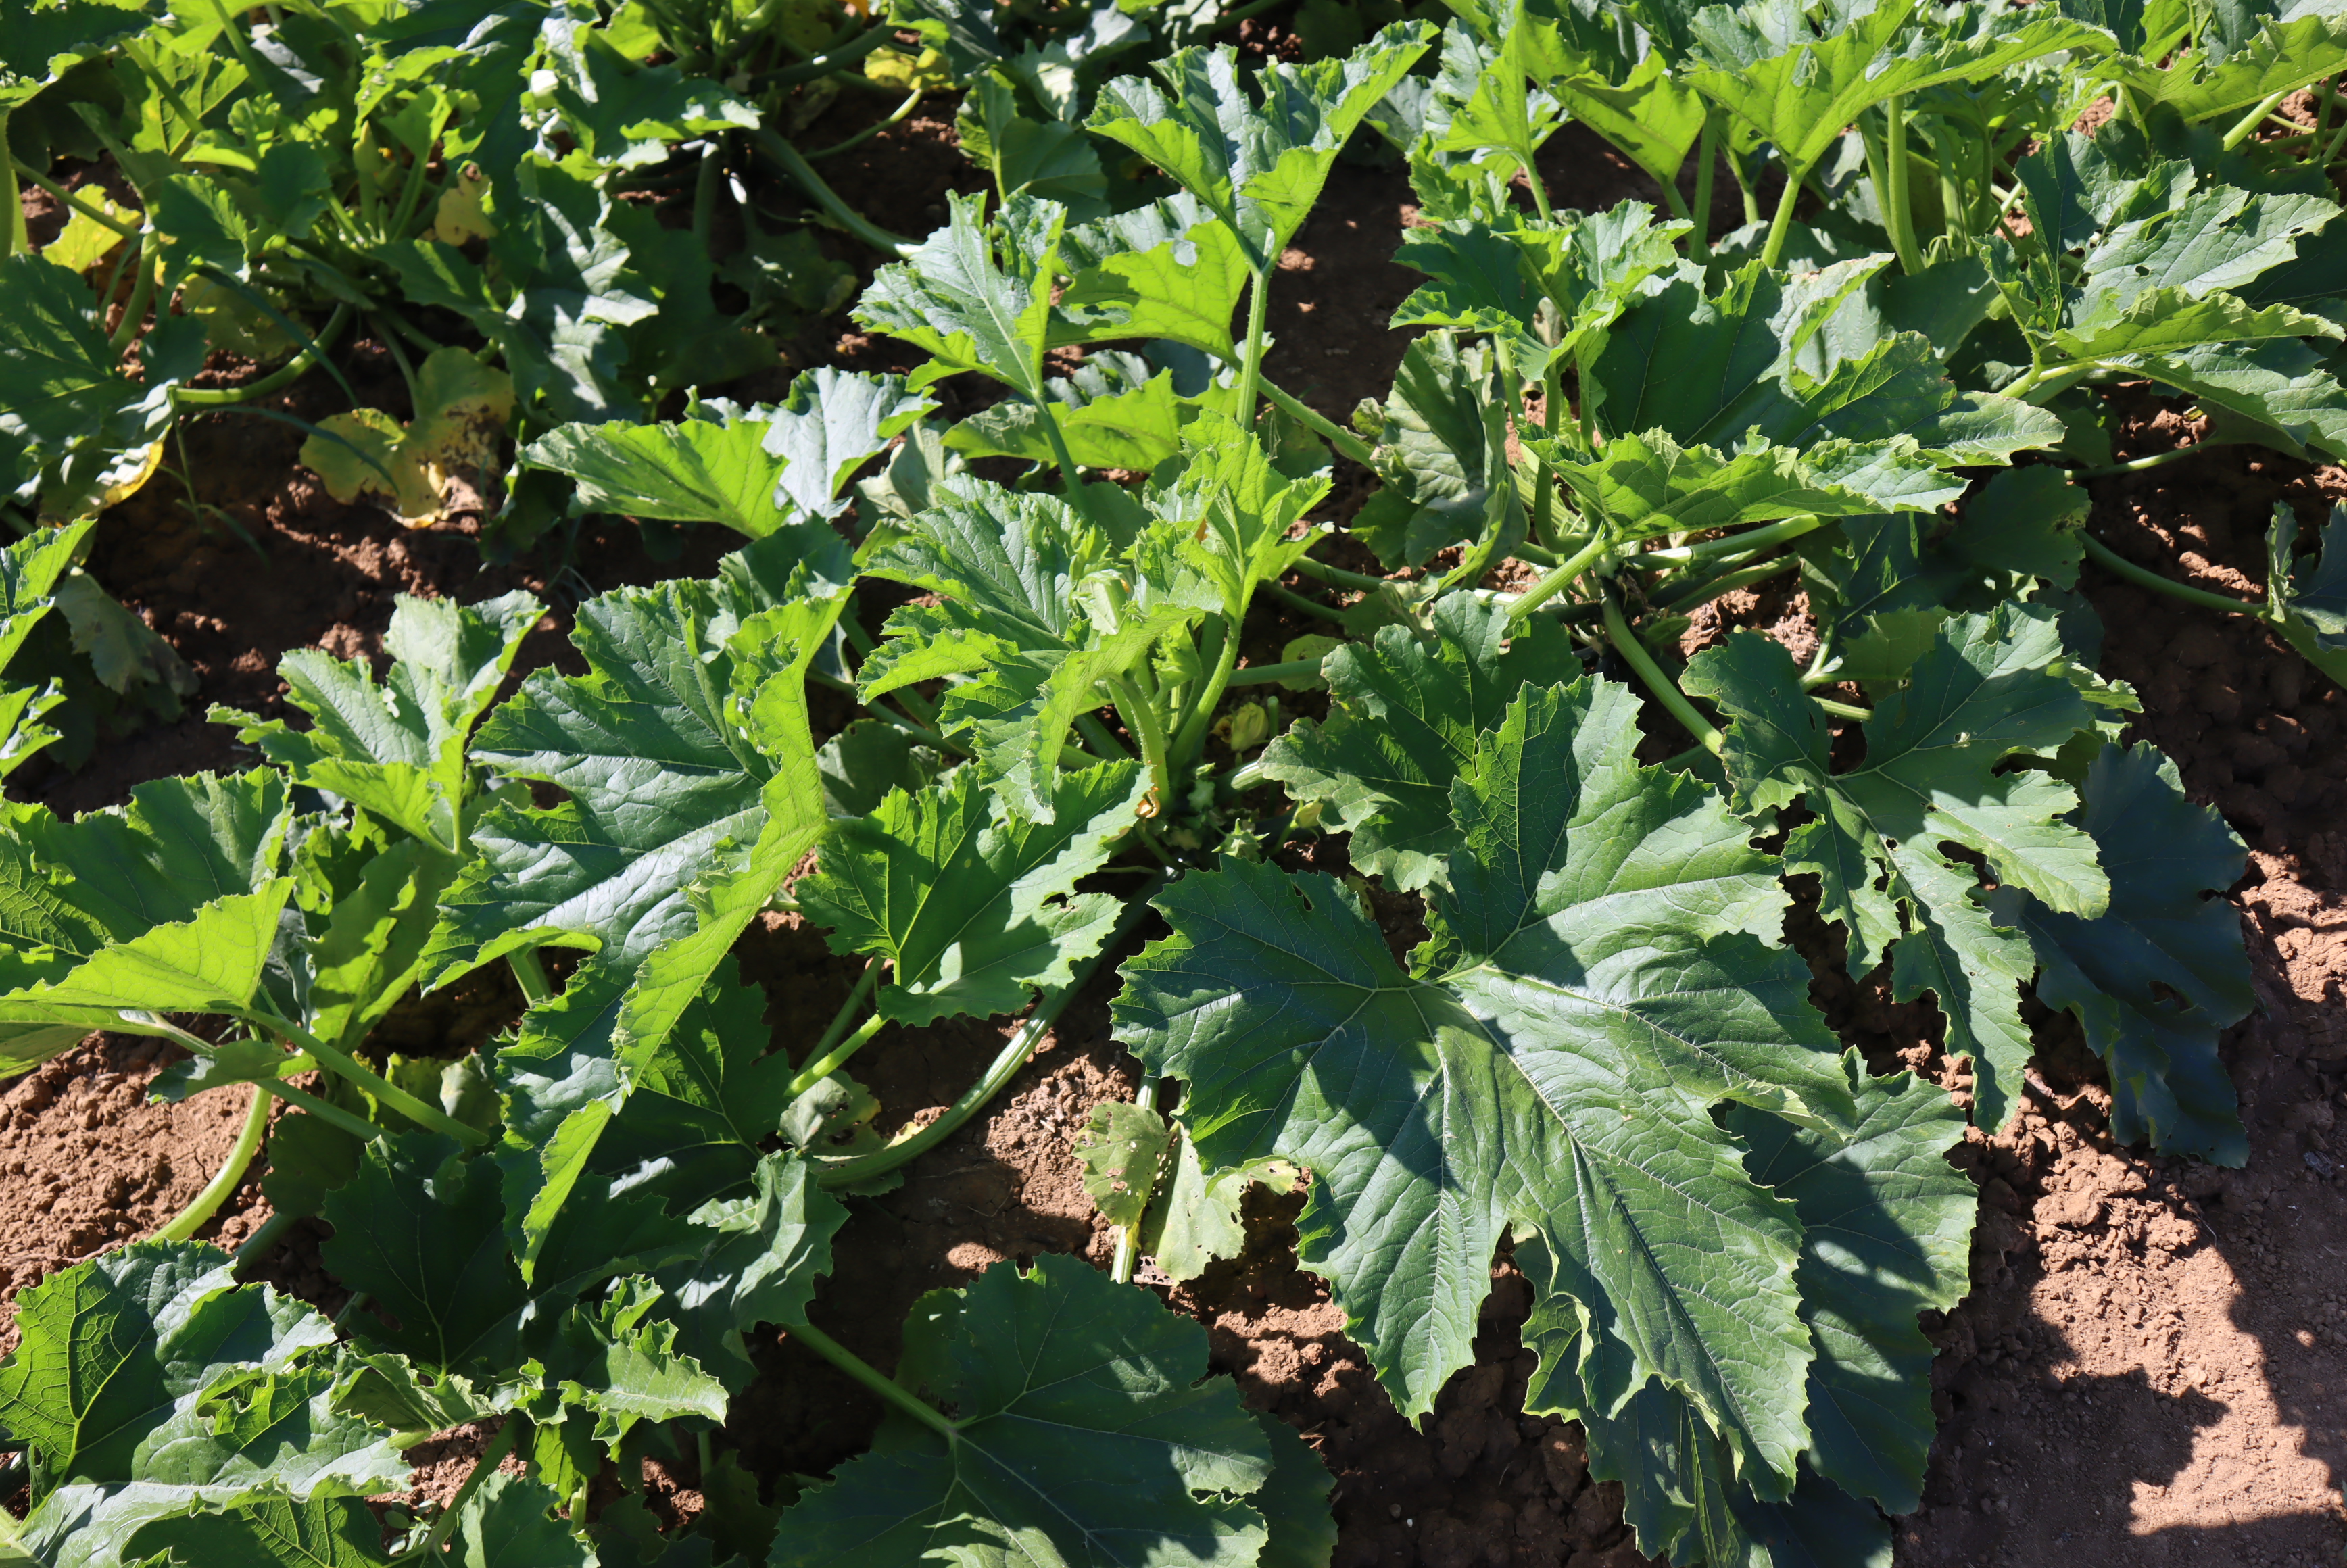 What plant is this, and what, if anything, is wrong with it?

zucchini, bacterial leaf spot
